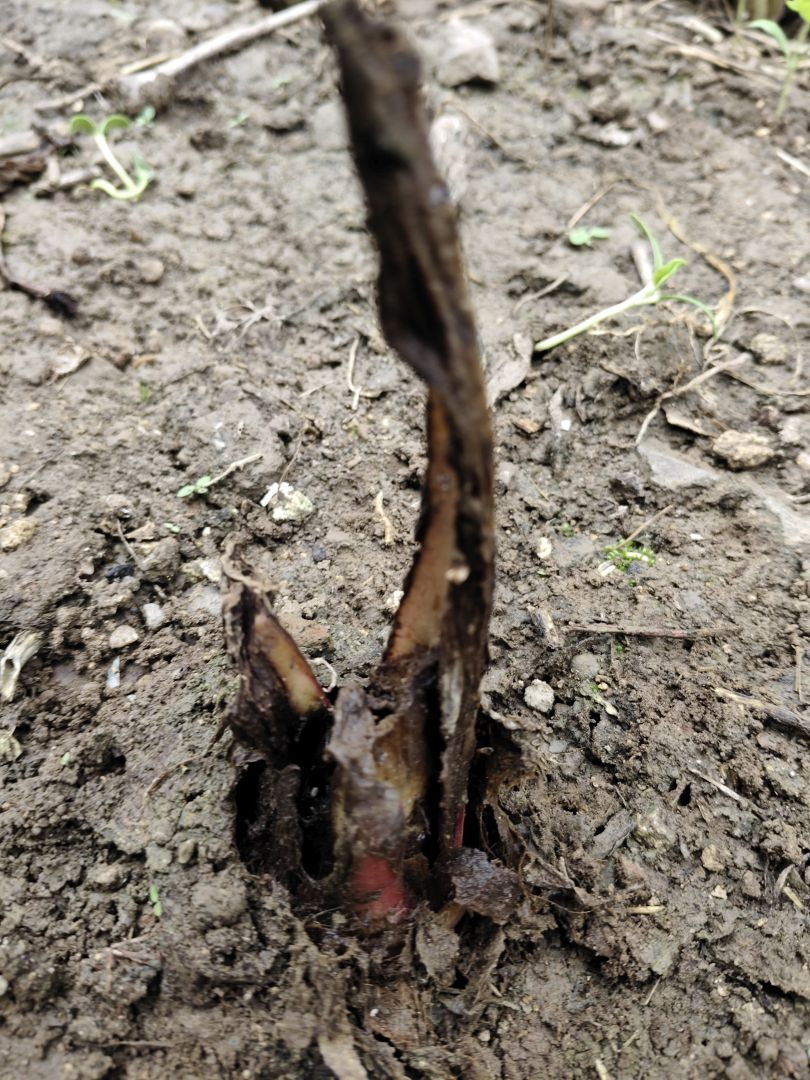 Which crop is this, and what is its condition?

taro, root rot
